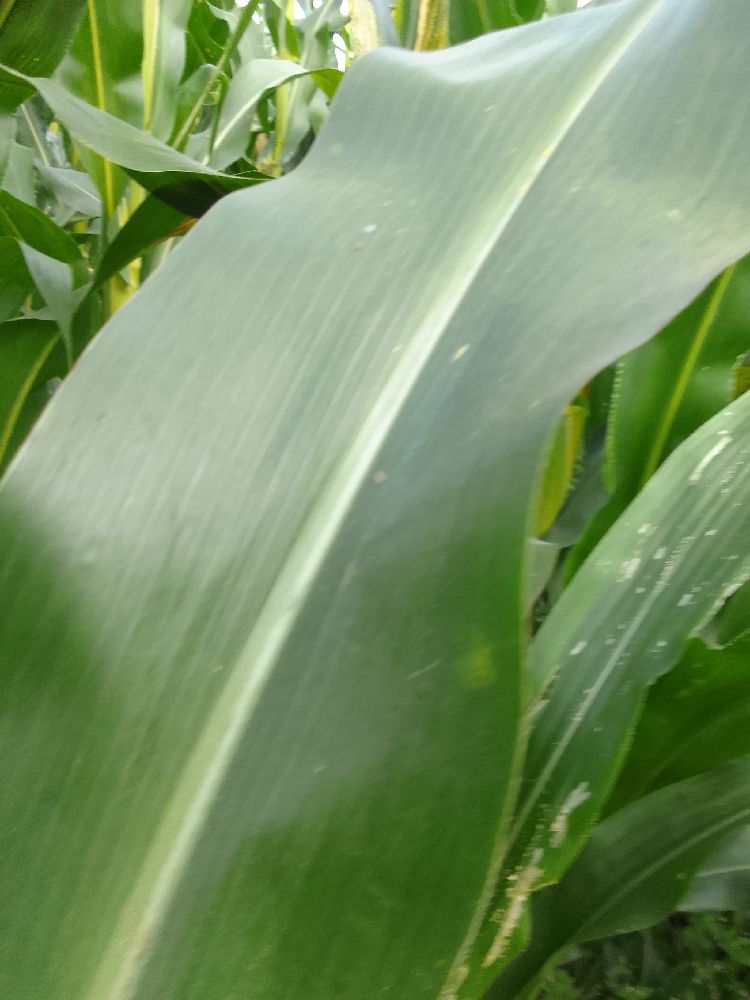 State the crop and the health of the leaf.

maize, healthy
